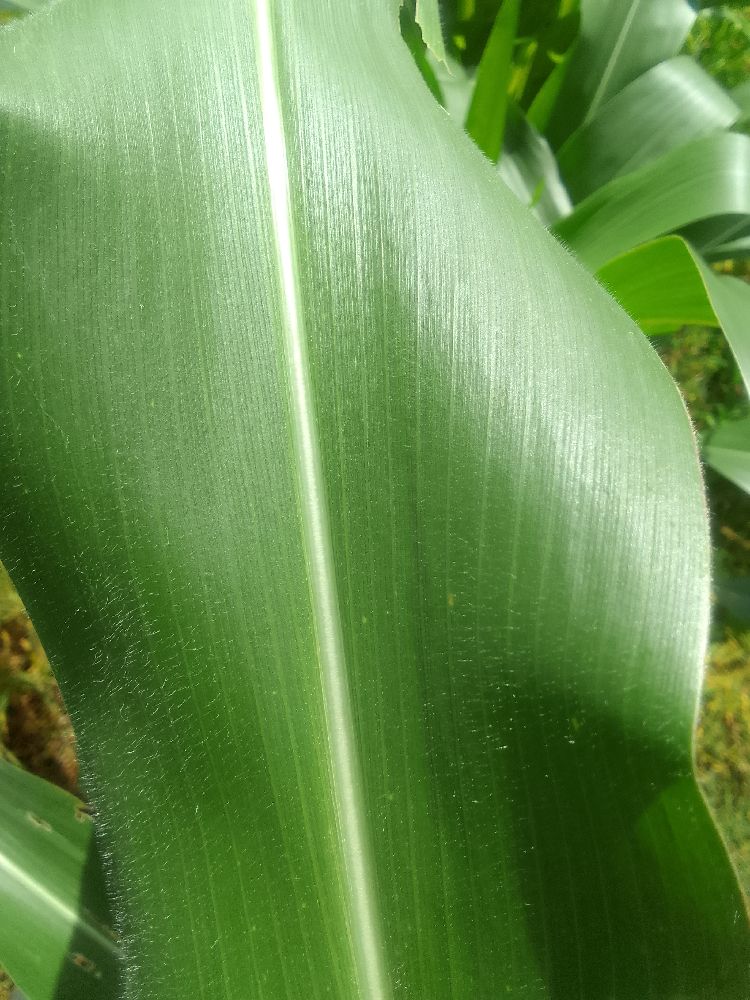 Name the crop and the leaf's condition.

maize, healthy
